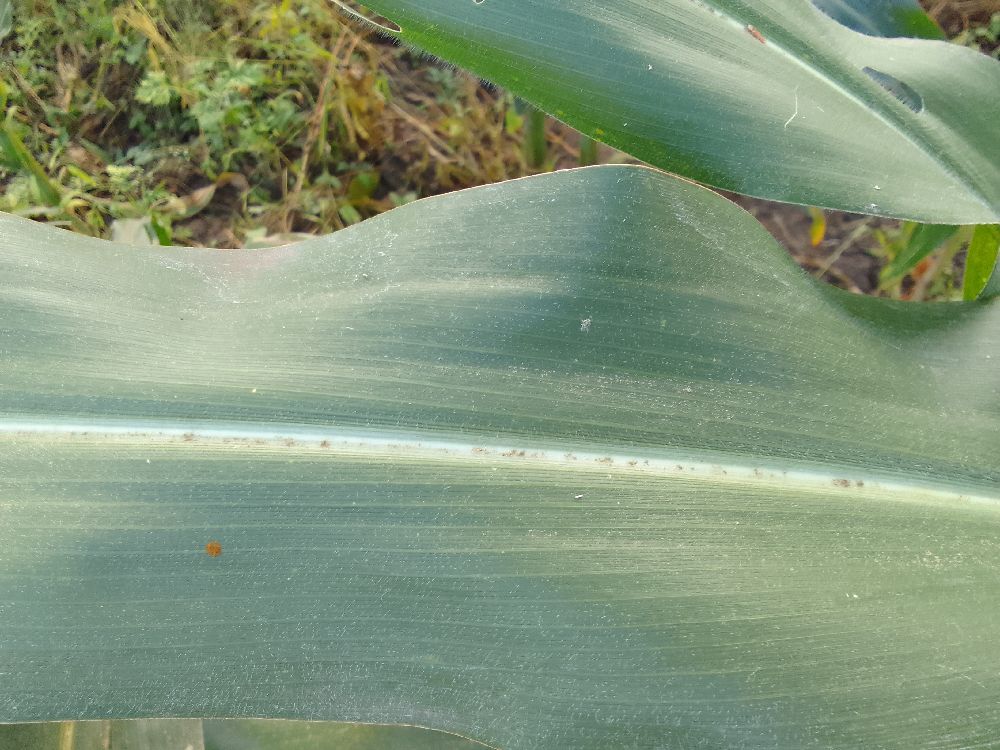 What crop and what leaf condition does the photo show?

maize, healthy
